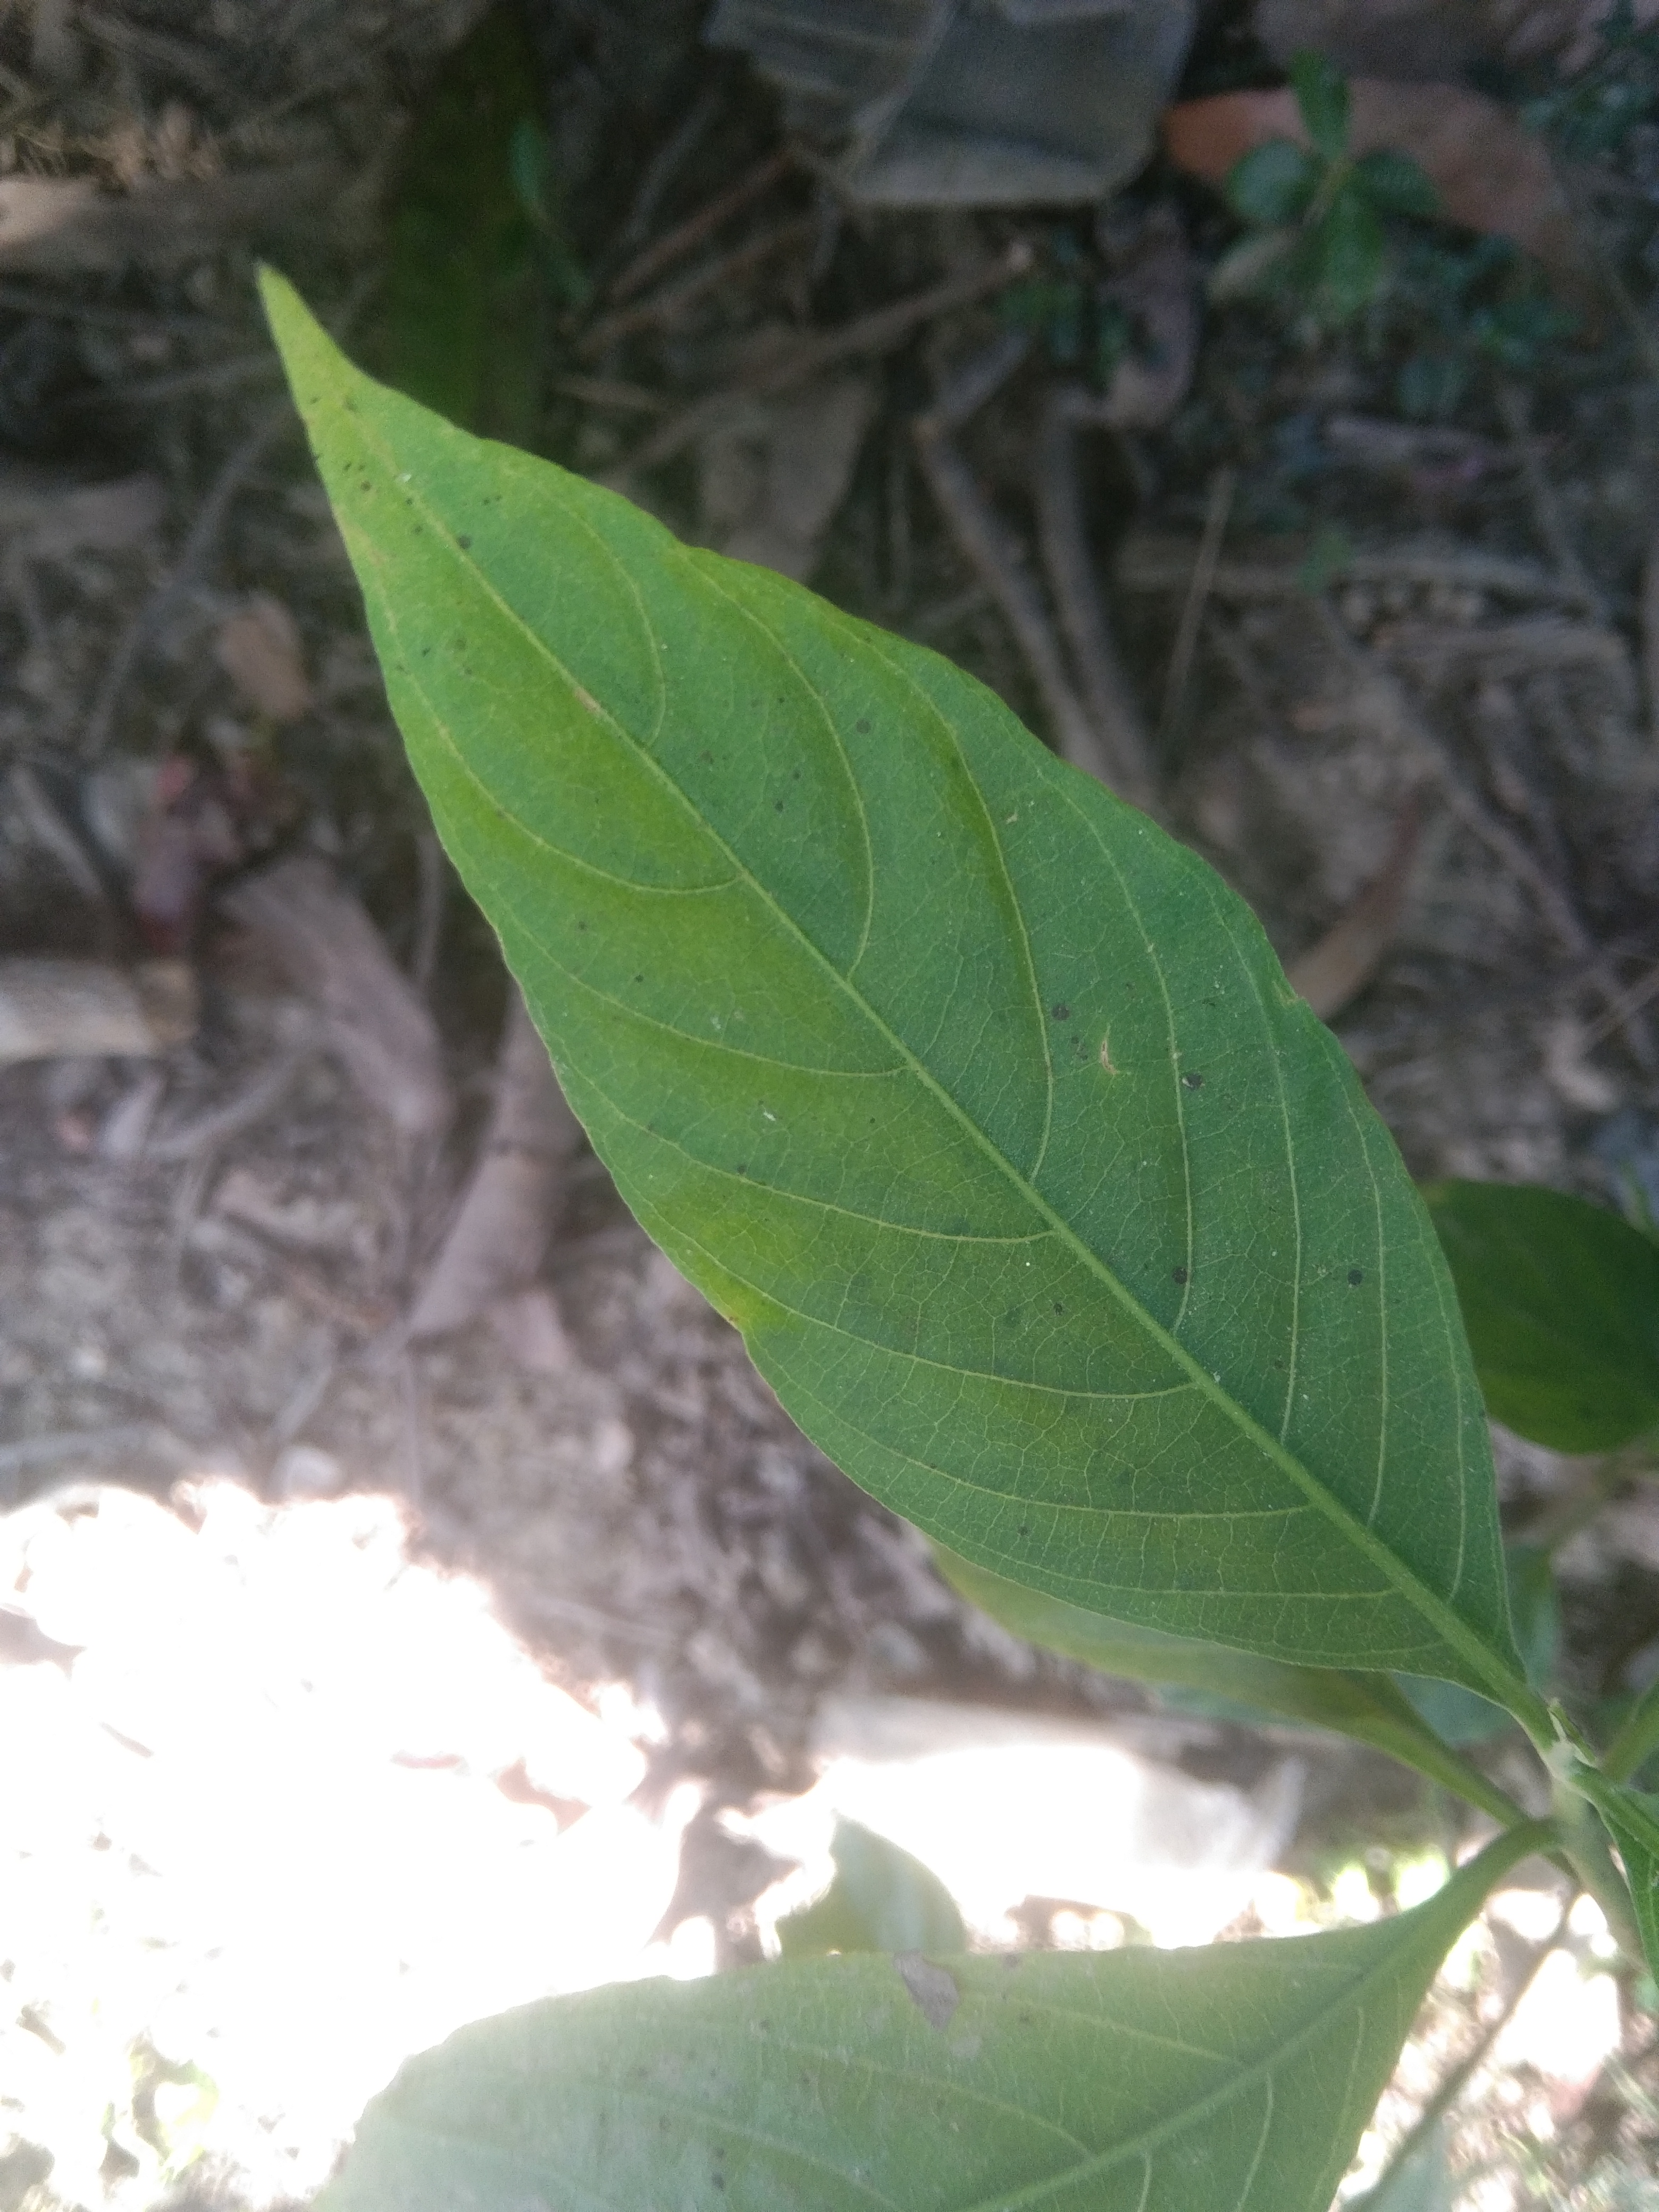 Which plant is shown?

vasaka
